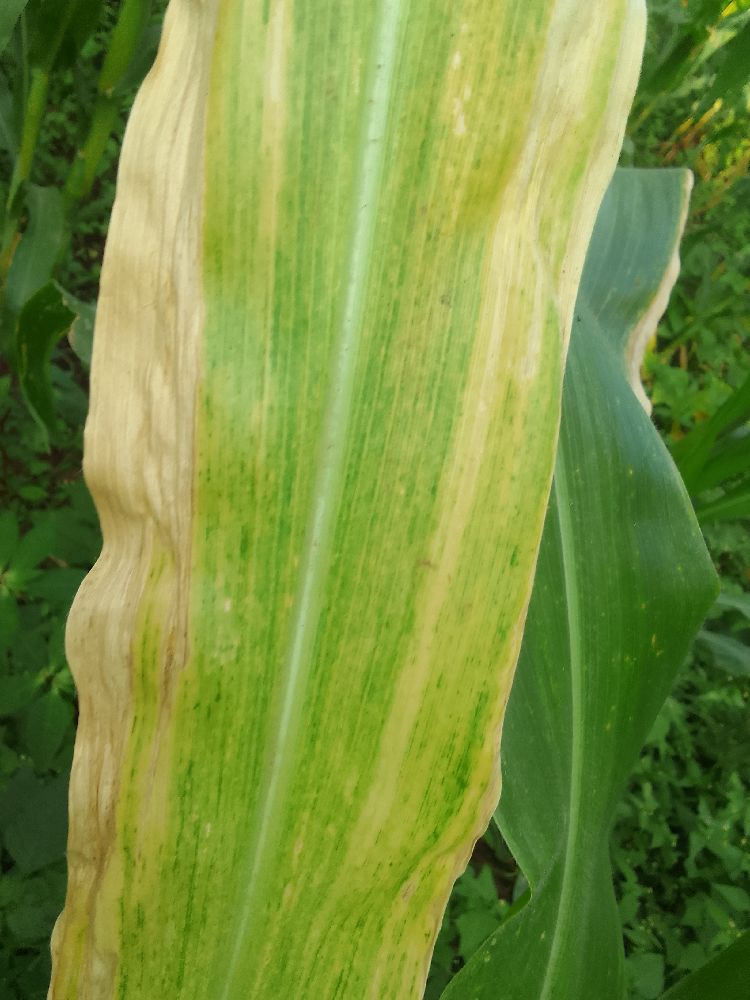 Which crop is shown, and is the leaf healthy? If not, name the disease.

maize, maize lethal necrosis
